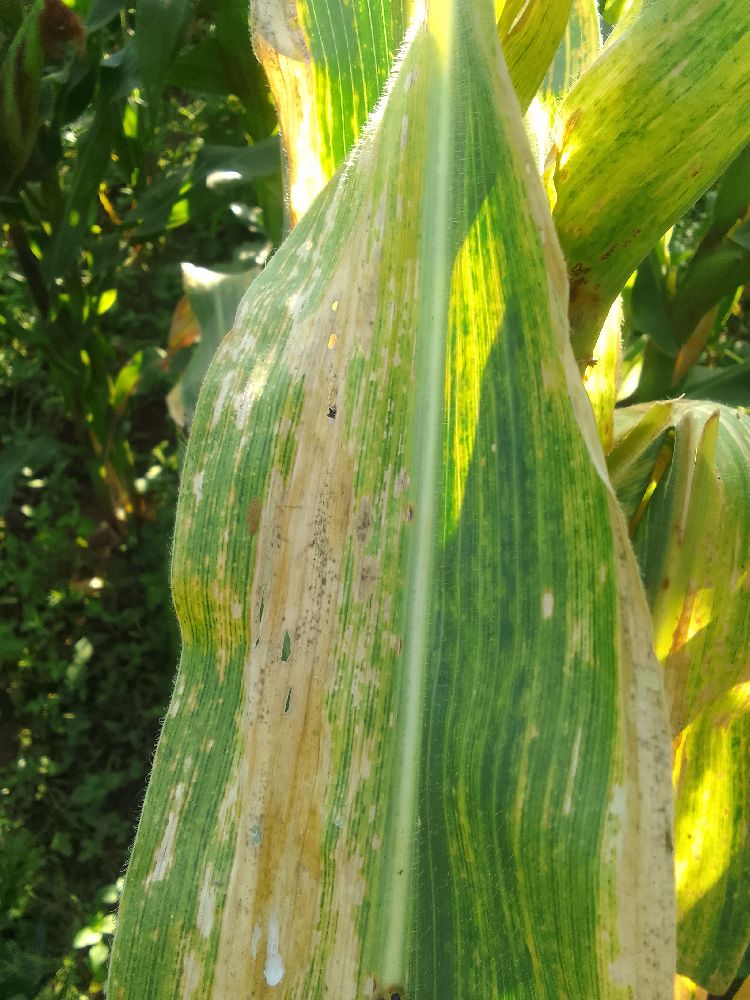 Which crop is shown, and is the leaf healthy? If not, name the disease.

maize, maize lethal necrosis
